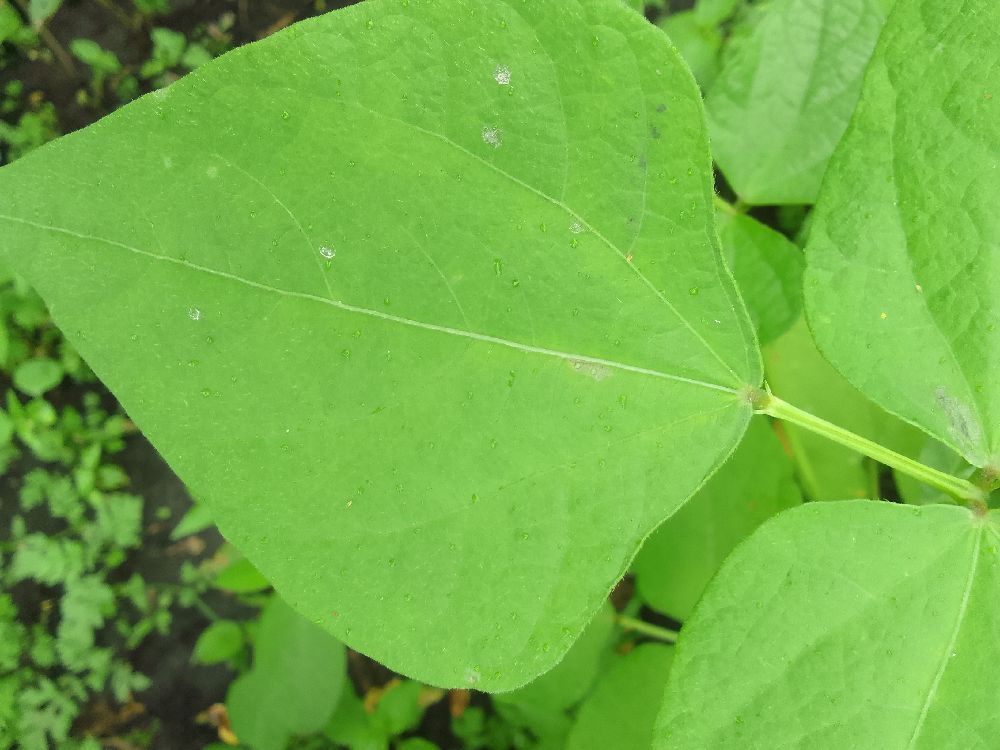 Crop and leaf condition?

common bean, healthy
